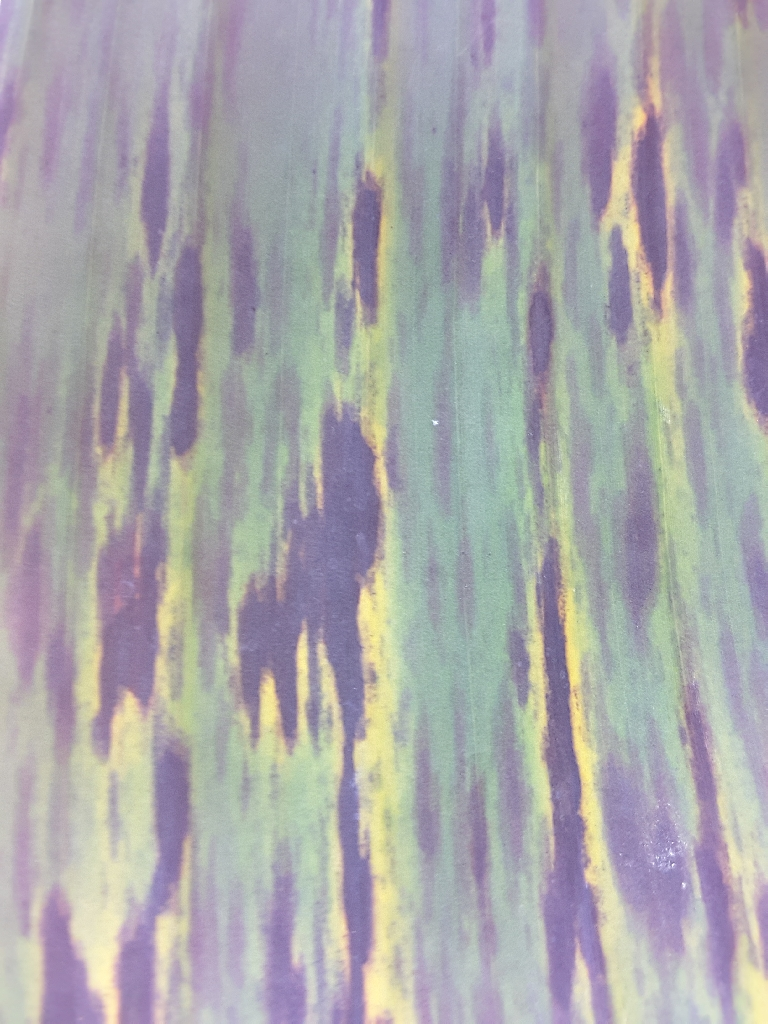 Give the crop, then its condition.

banana, black sigatoka
